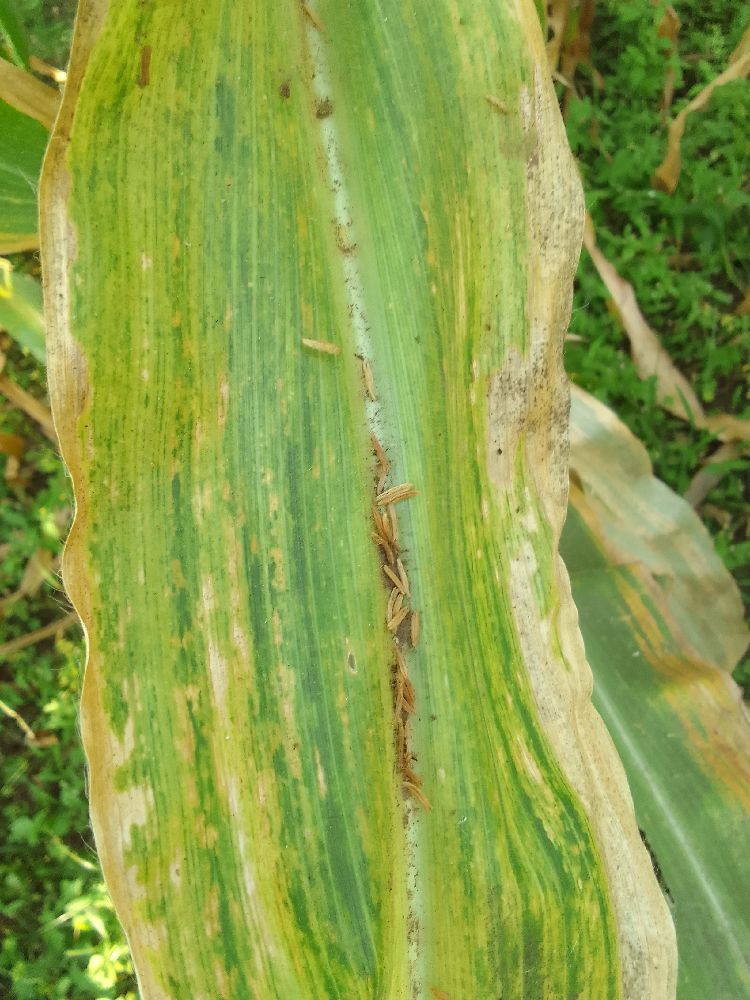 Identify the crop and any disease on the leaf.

maize, maize lethal necrosis
